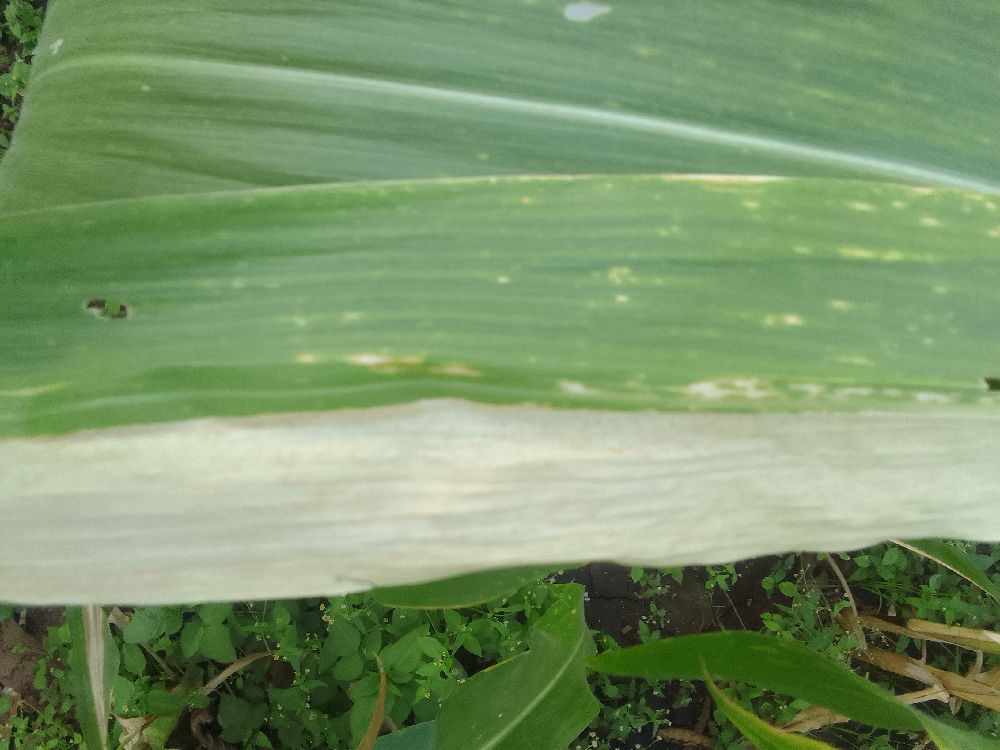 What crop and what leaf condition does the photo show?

maize, maize lethal necrosis
